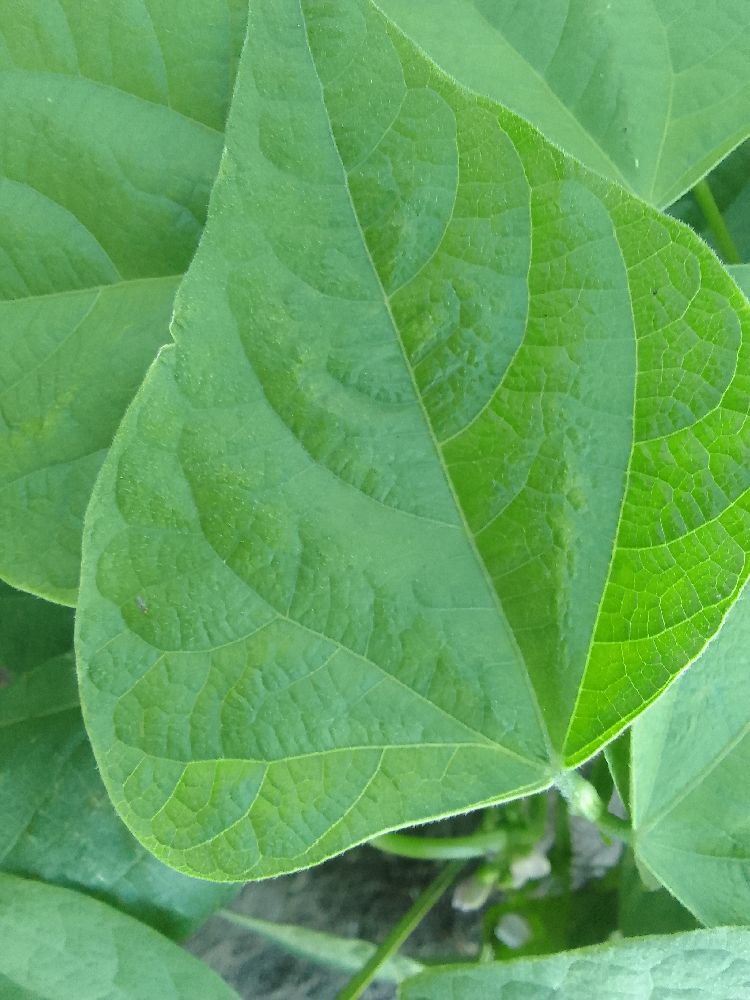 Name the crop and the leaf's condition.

common bean, healthy
